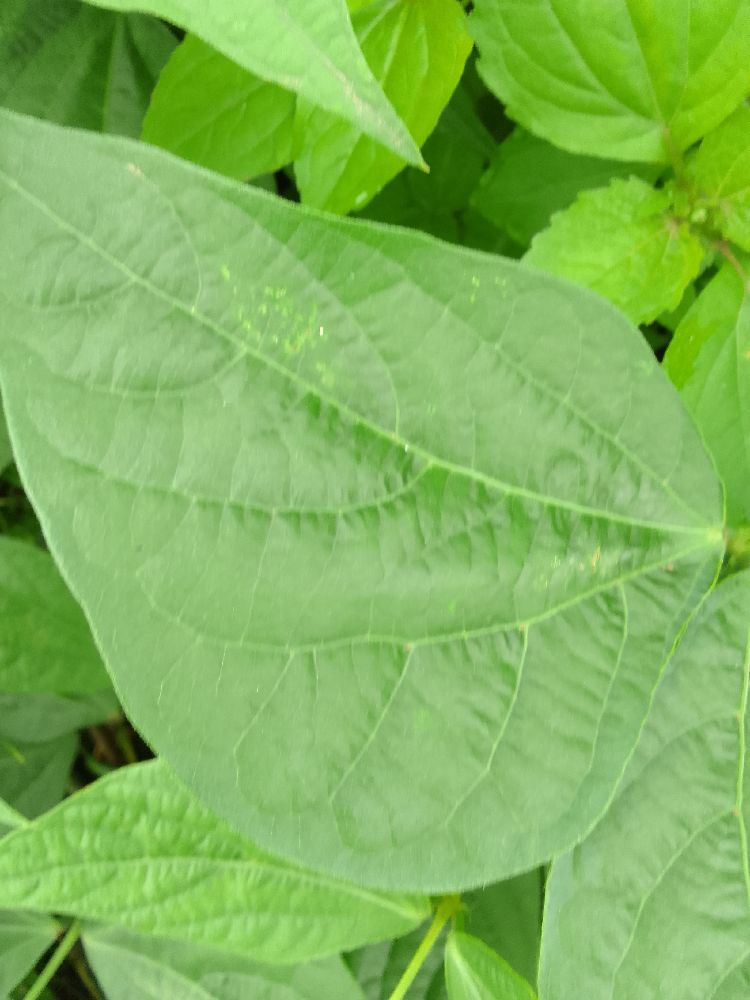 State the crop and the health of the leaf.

common bean, healthy
